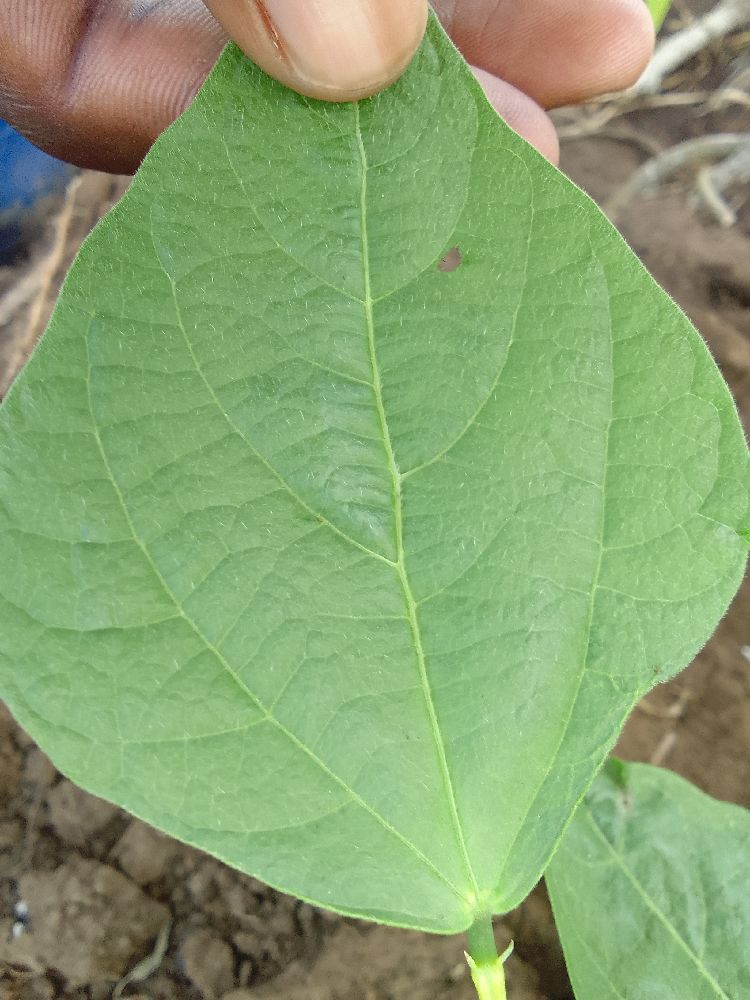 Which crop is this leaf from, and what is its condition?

common bean, healthy
